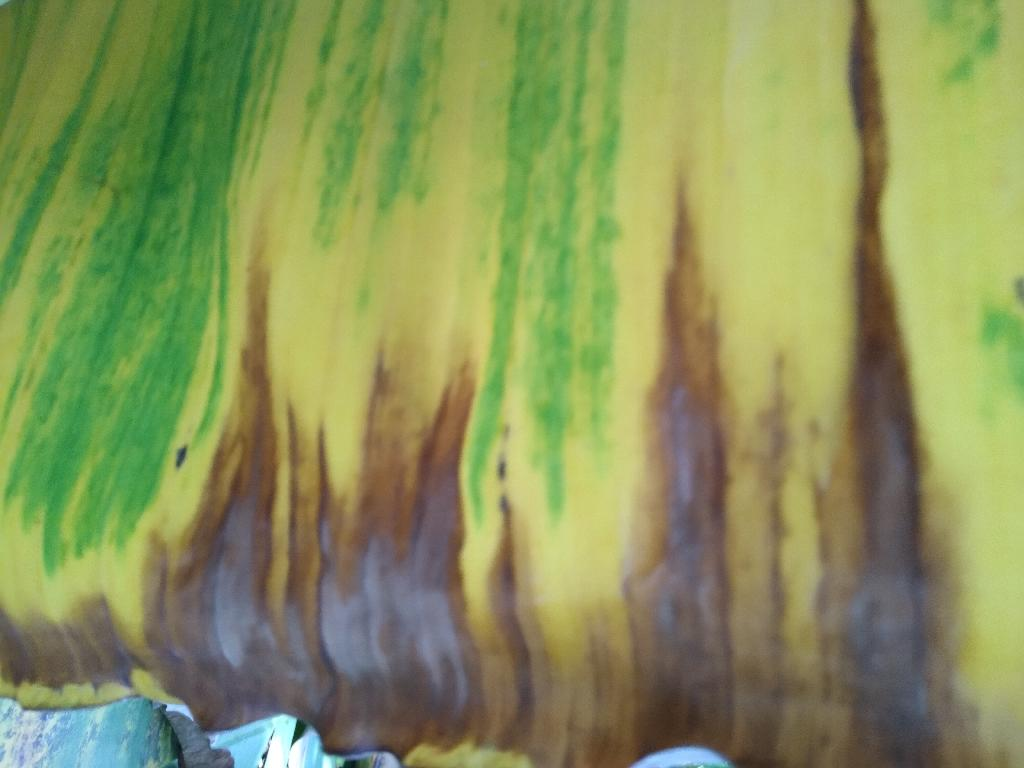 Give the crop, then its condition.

banana, fusarium wilt race 1
